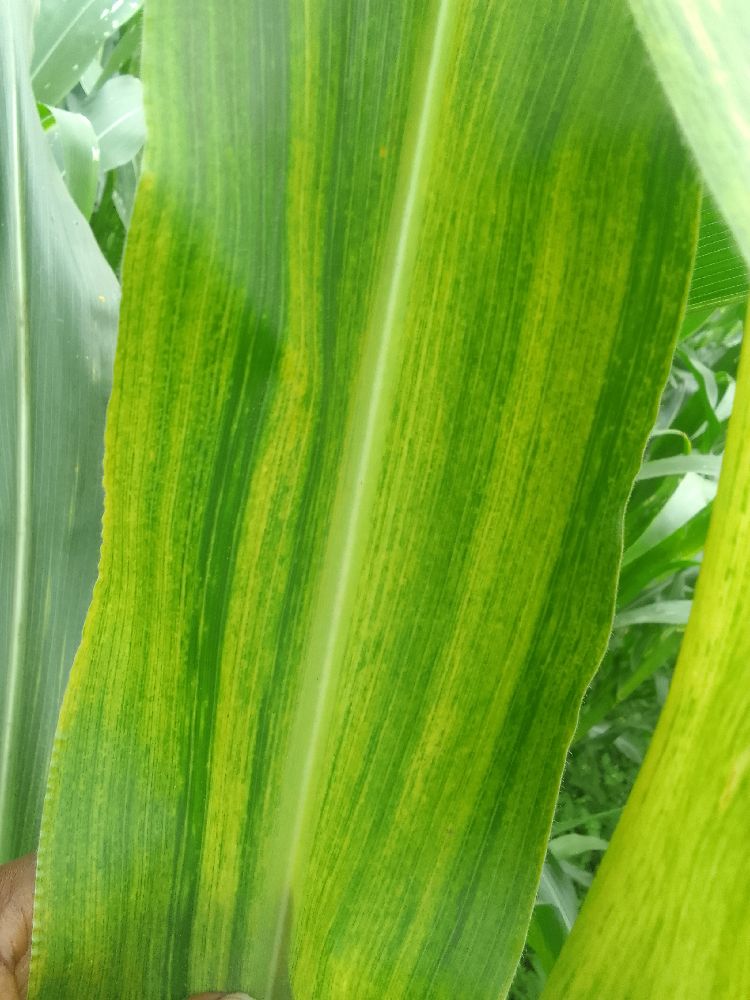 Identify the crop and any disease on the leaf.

maize, maize lethal necrosis
